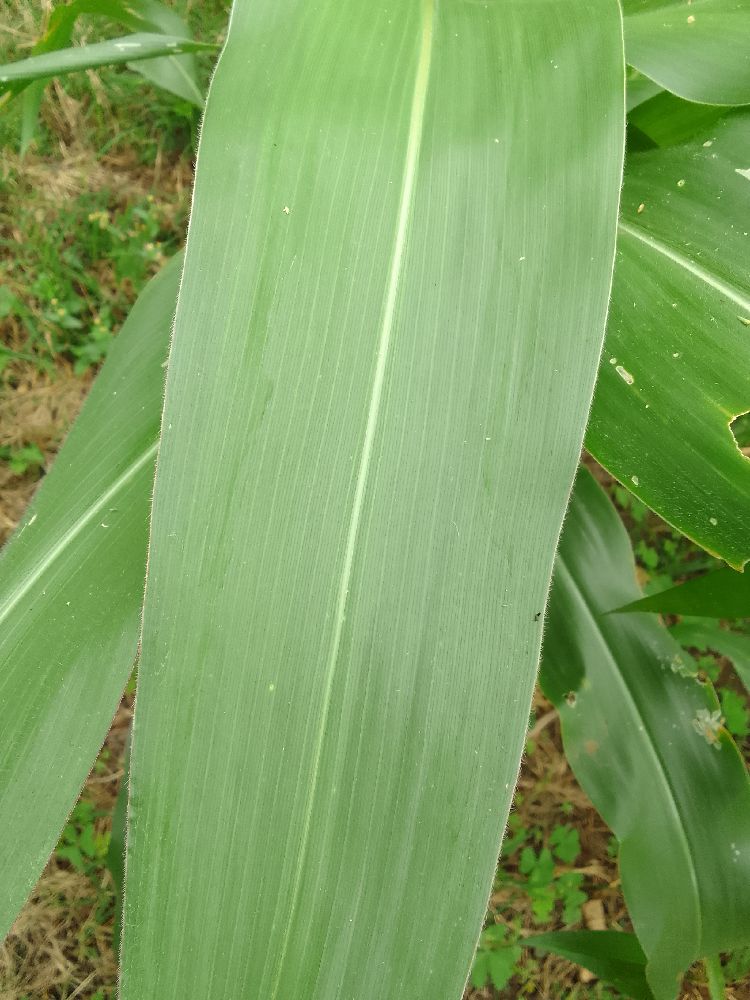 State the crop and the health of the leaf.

maize, healthy
